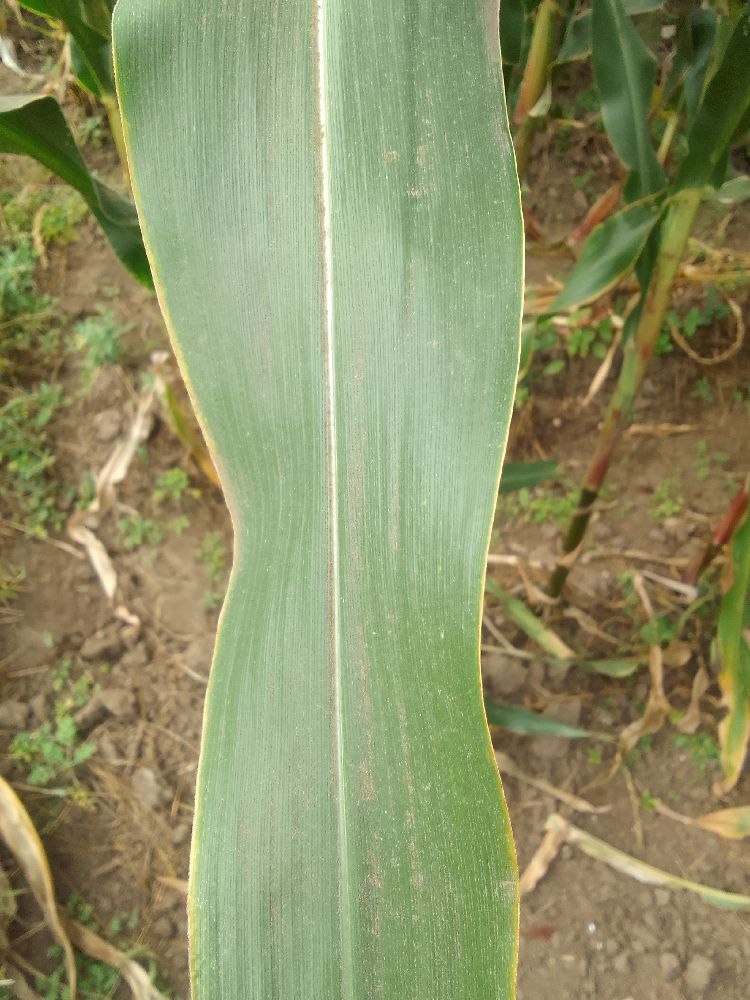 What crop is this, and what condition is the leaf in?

maize, healthy
